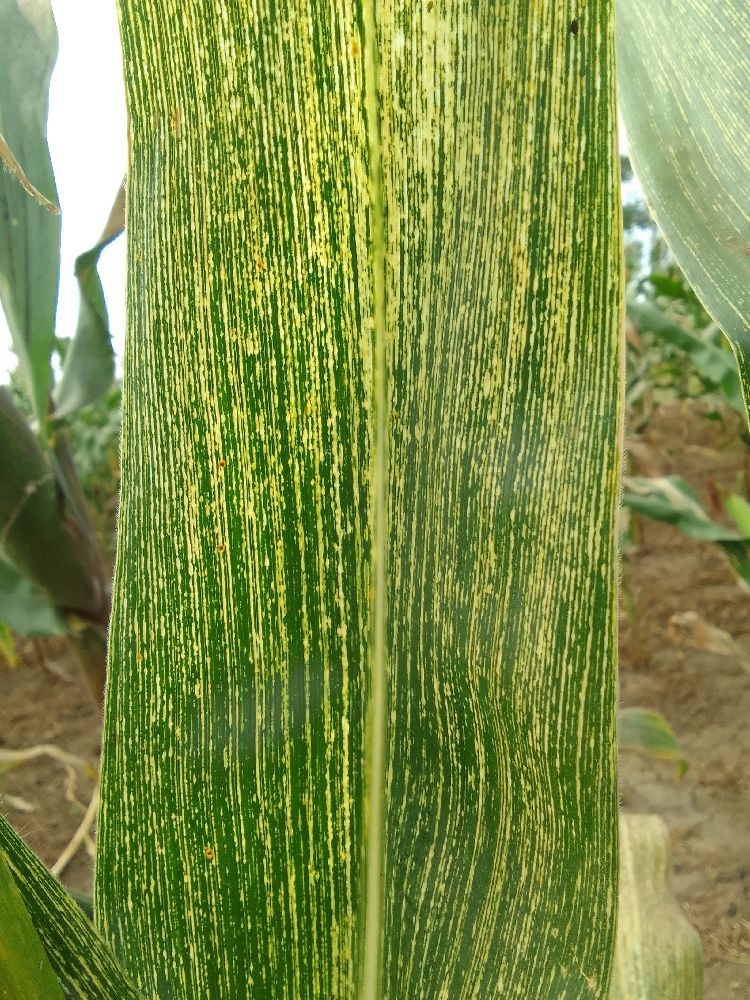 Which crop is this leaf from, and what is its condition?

maize, maize streak virus
